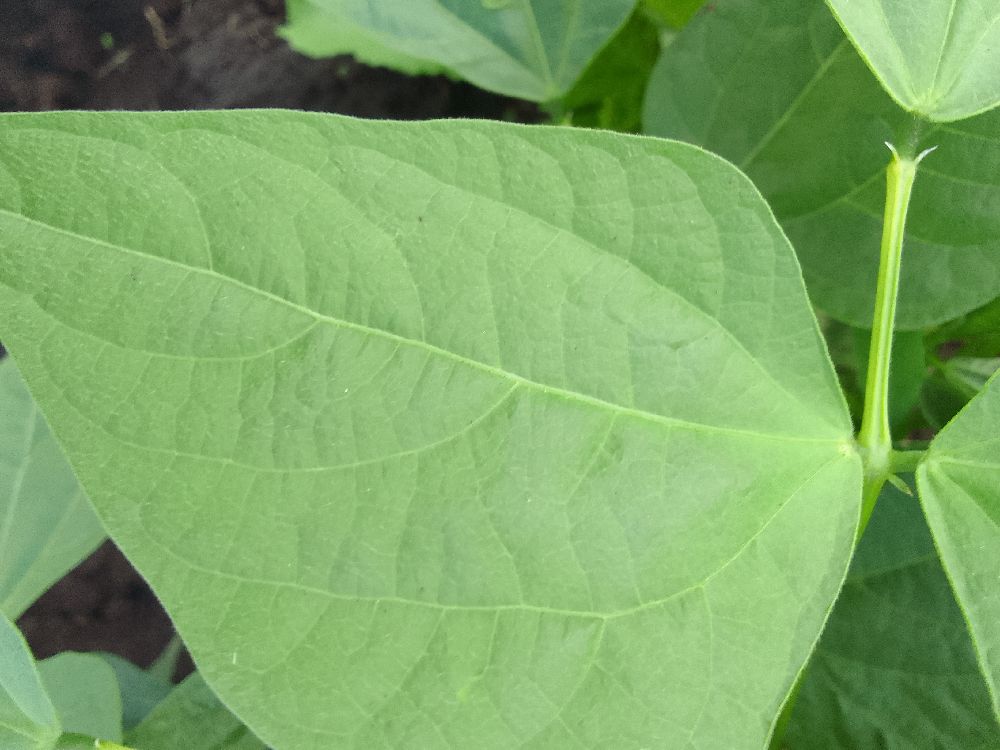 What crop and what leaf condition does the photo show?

common bean, healthy
